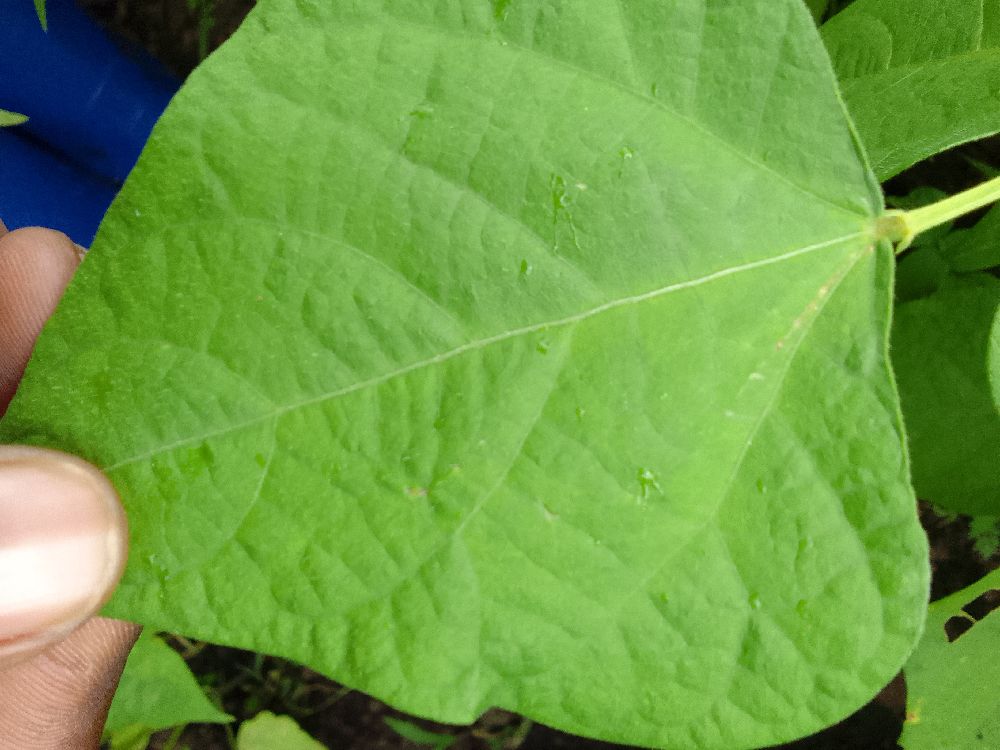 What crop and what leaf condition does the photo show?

common bean, healthy
